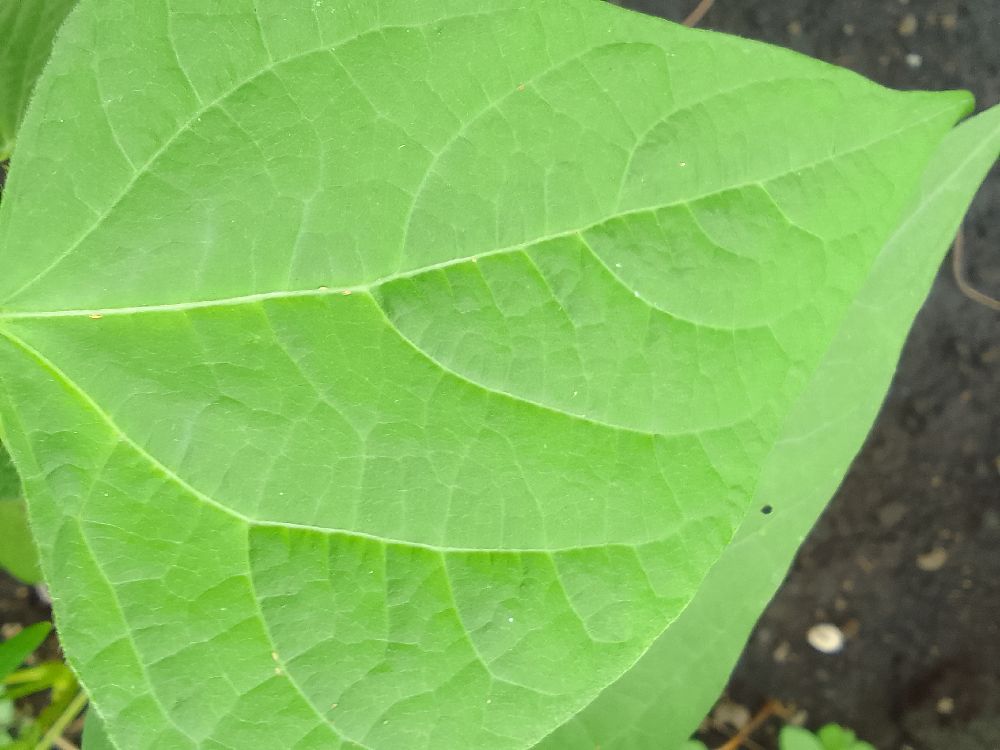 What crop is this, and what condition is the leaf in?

common bean, healthy
